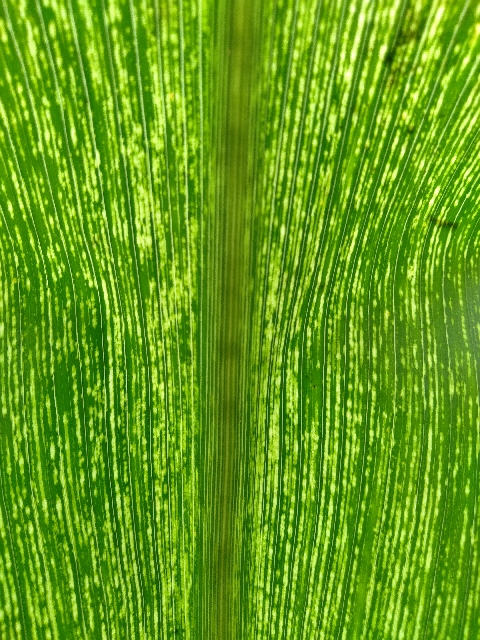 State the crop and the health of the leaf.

maize, maize streak virus
